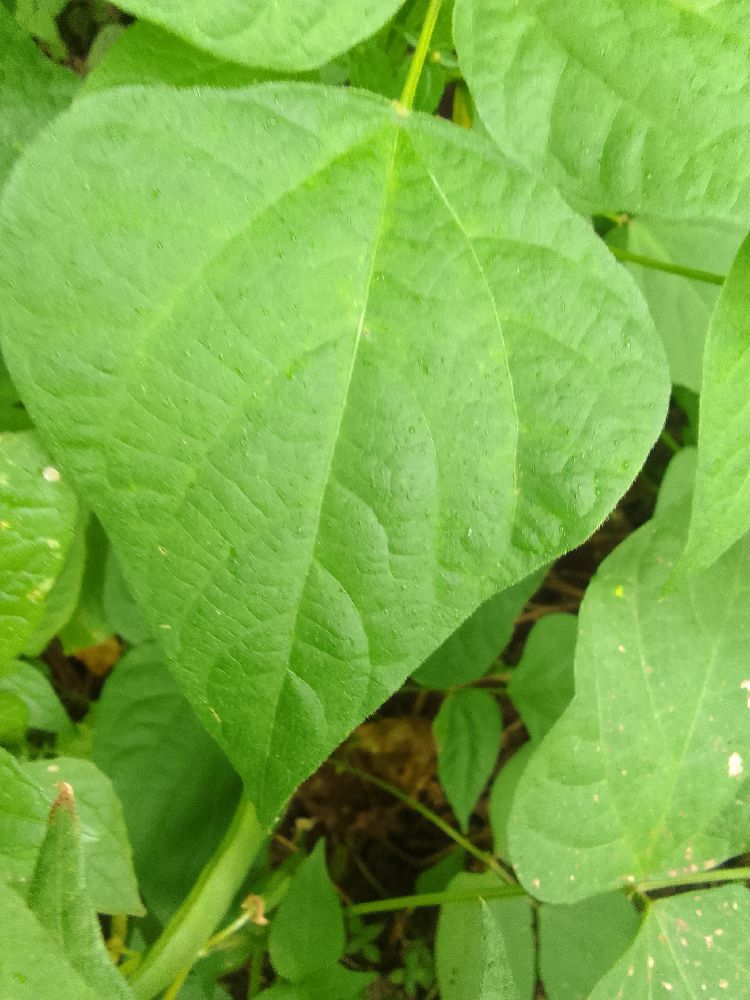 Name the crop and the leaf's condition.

common bean, healthy
